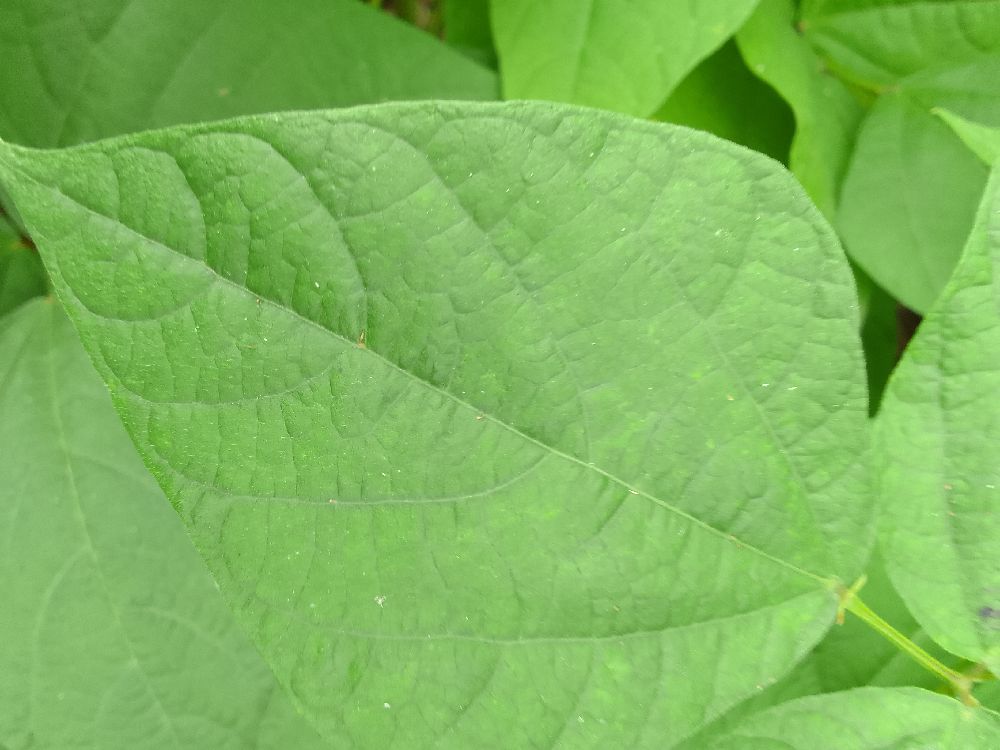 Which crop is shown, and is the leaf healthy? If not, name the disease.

common bean, healthy
